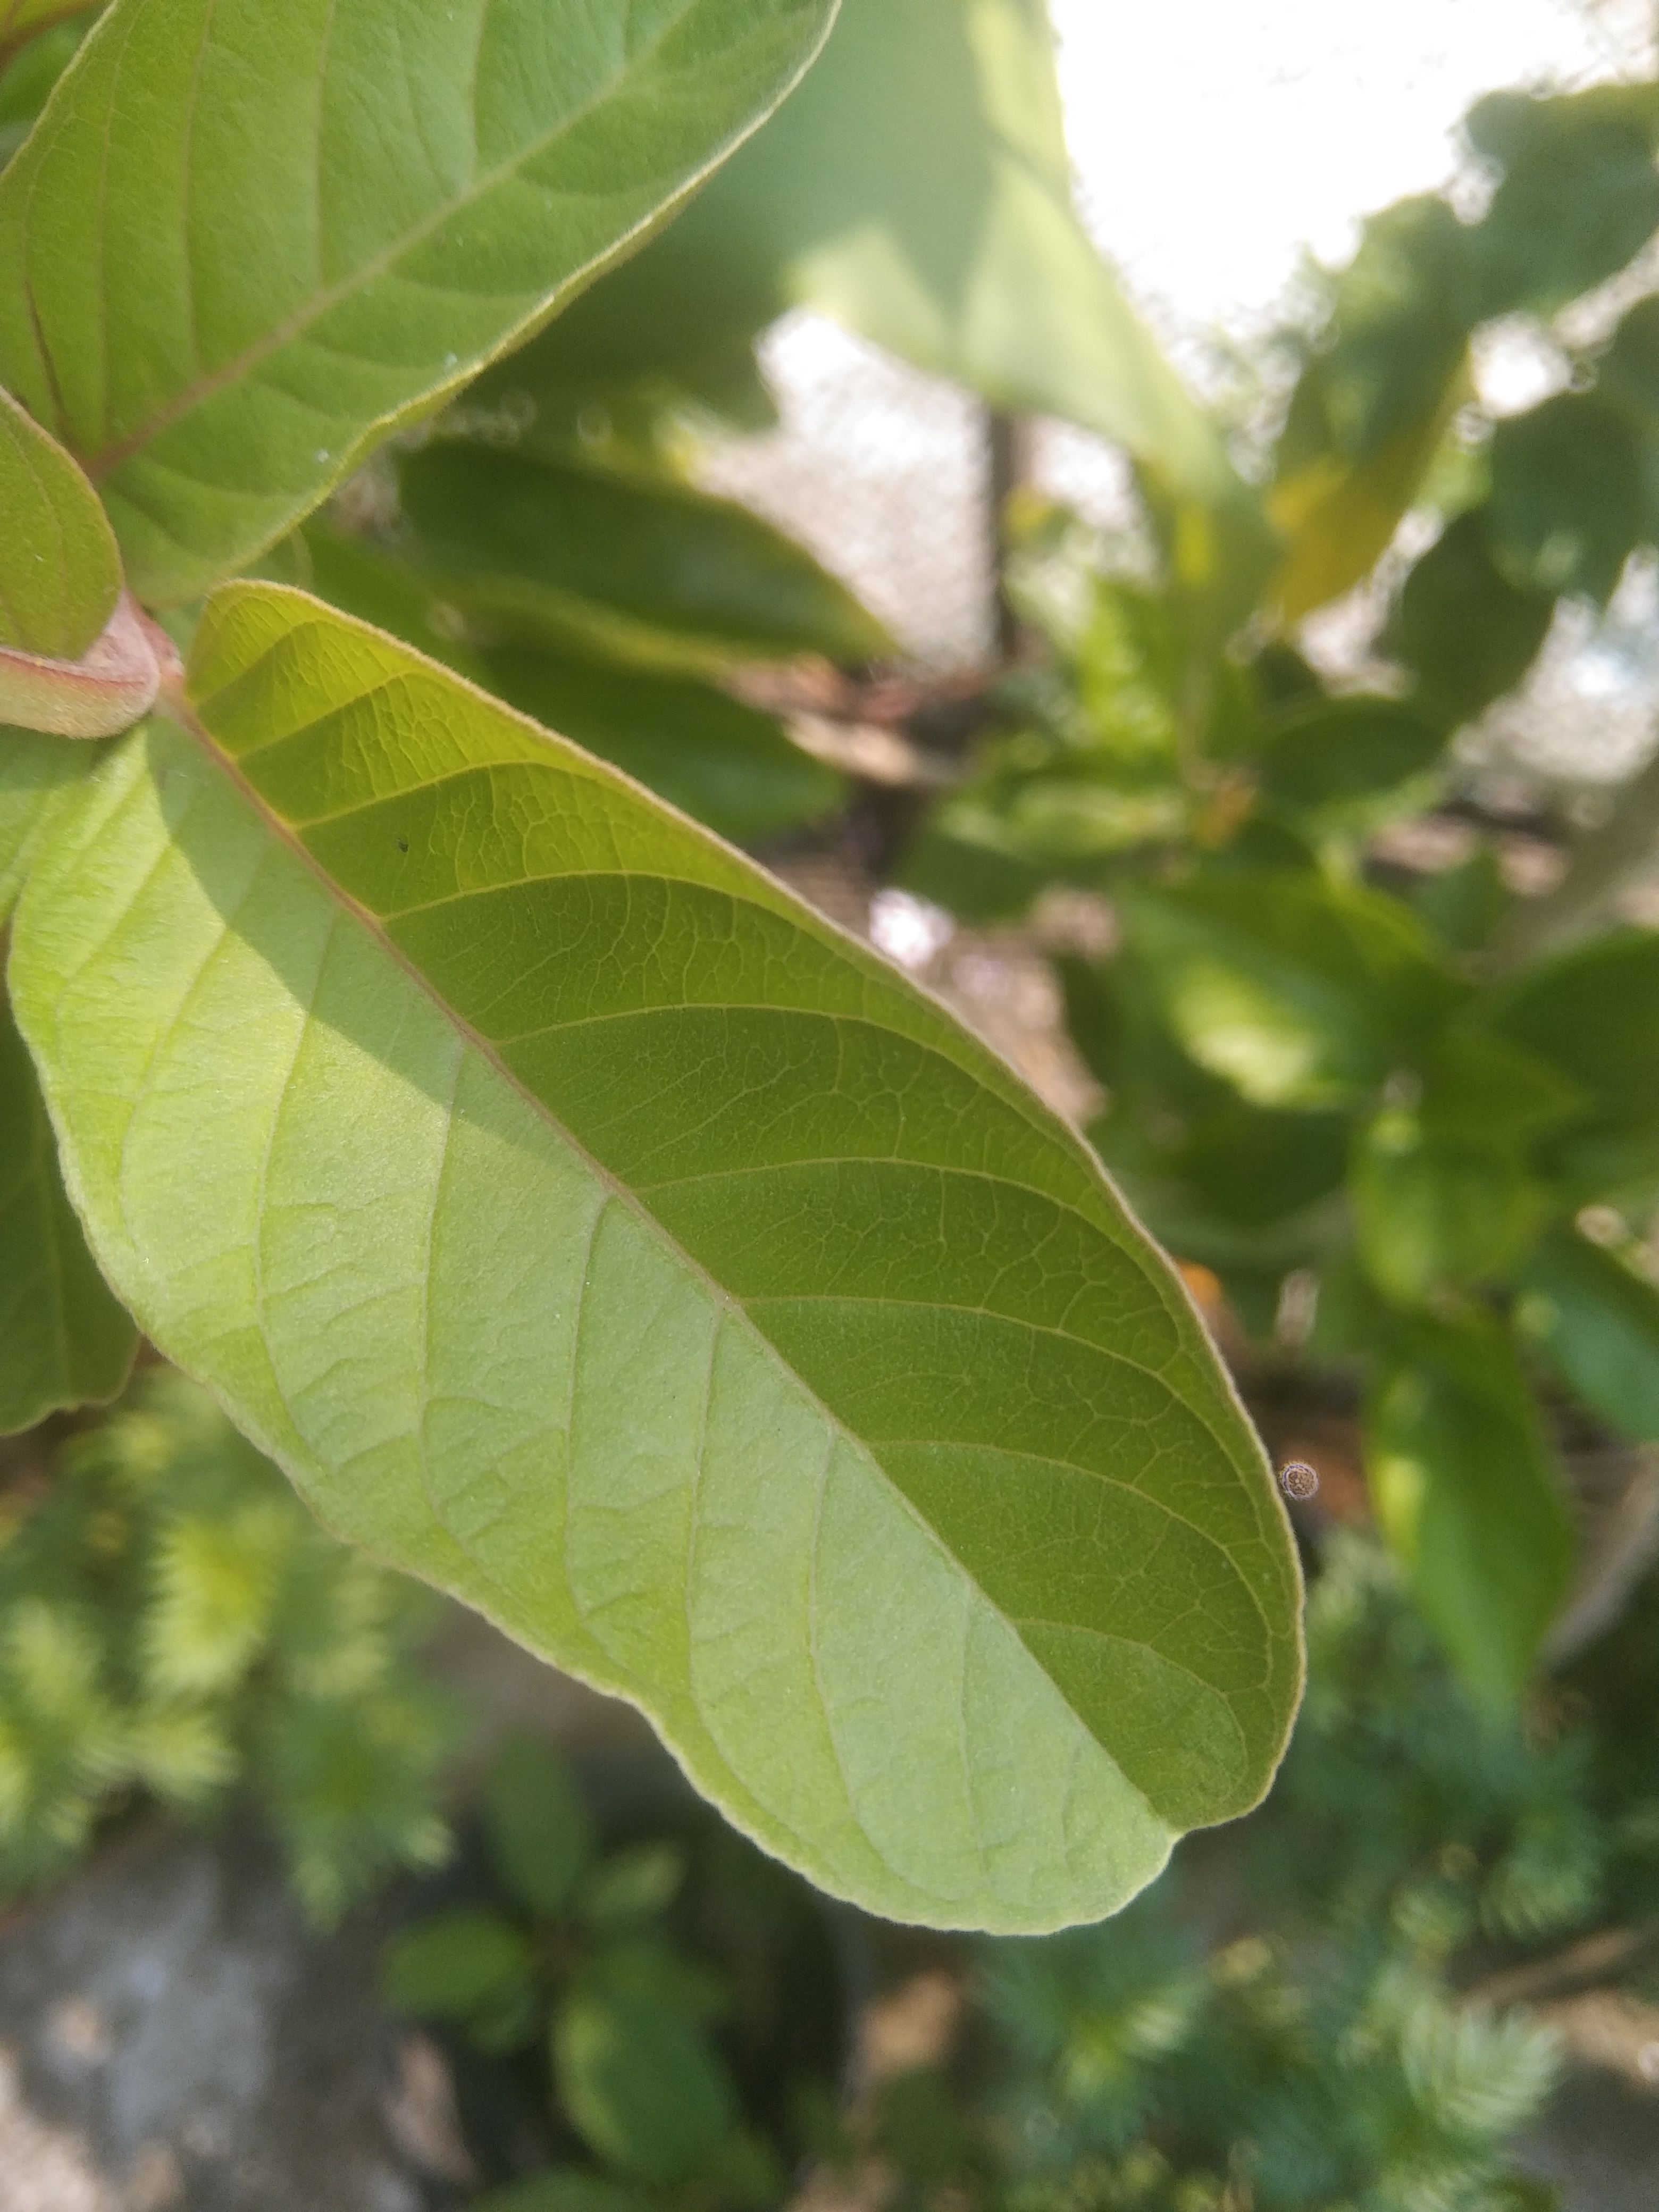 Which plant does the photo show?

guava
